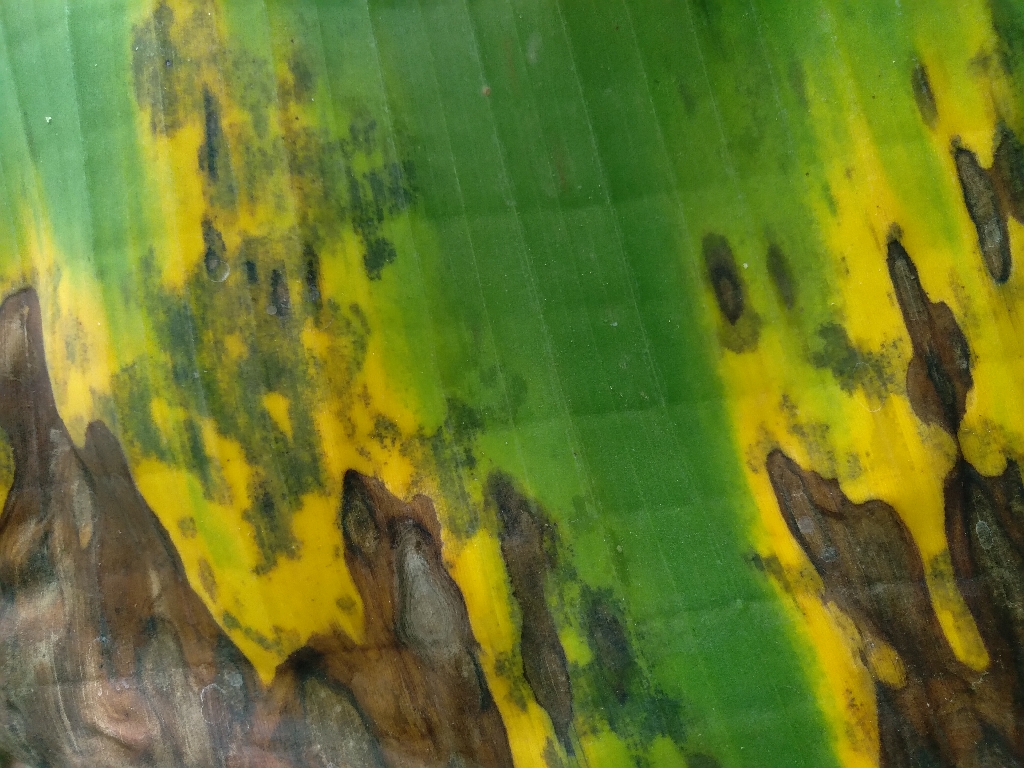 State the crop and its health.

banana, black sigatoka
